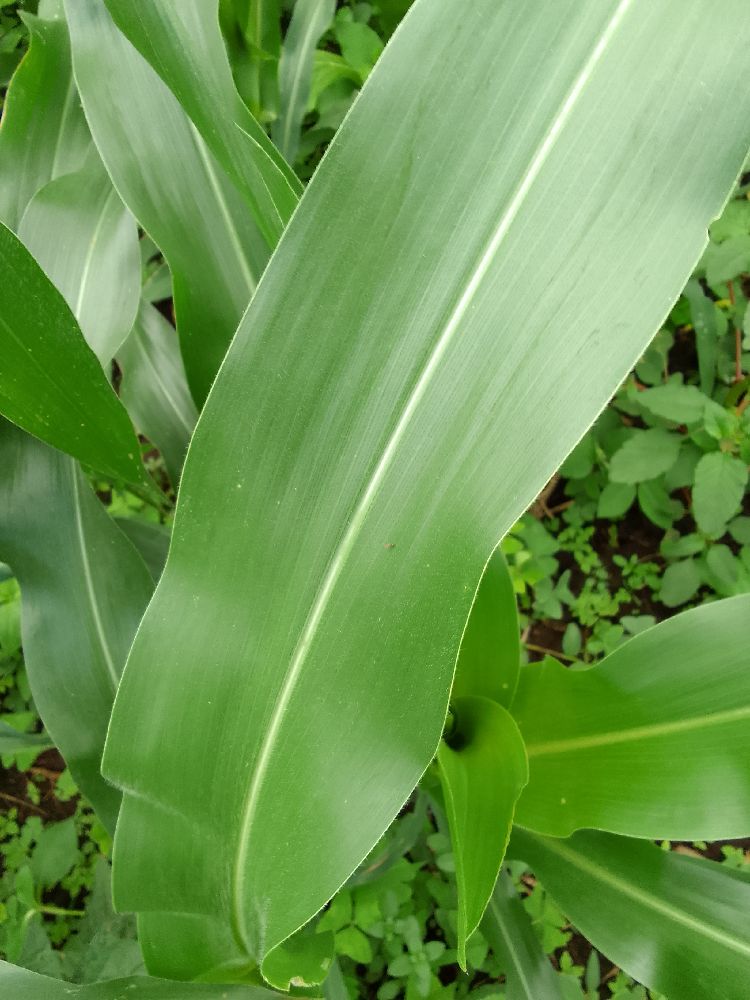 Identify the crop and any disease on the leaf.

maize, healthy
